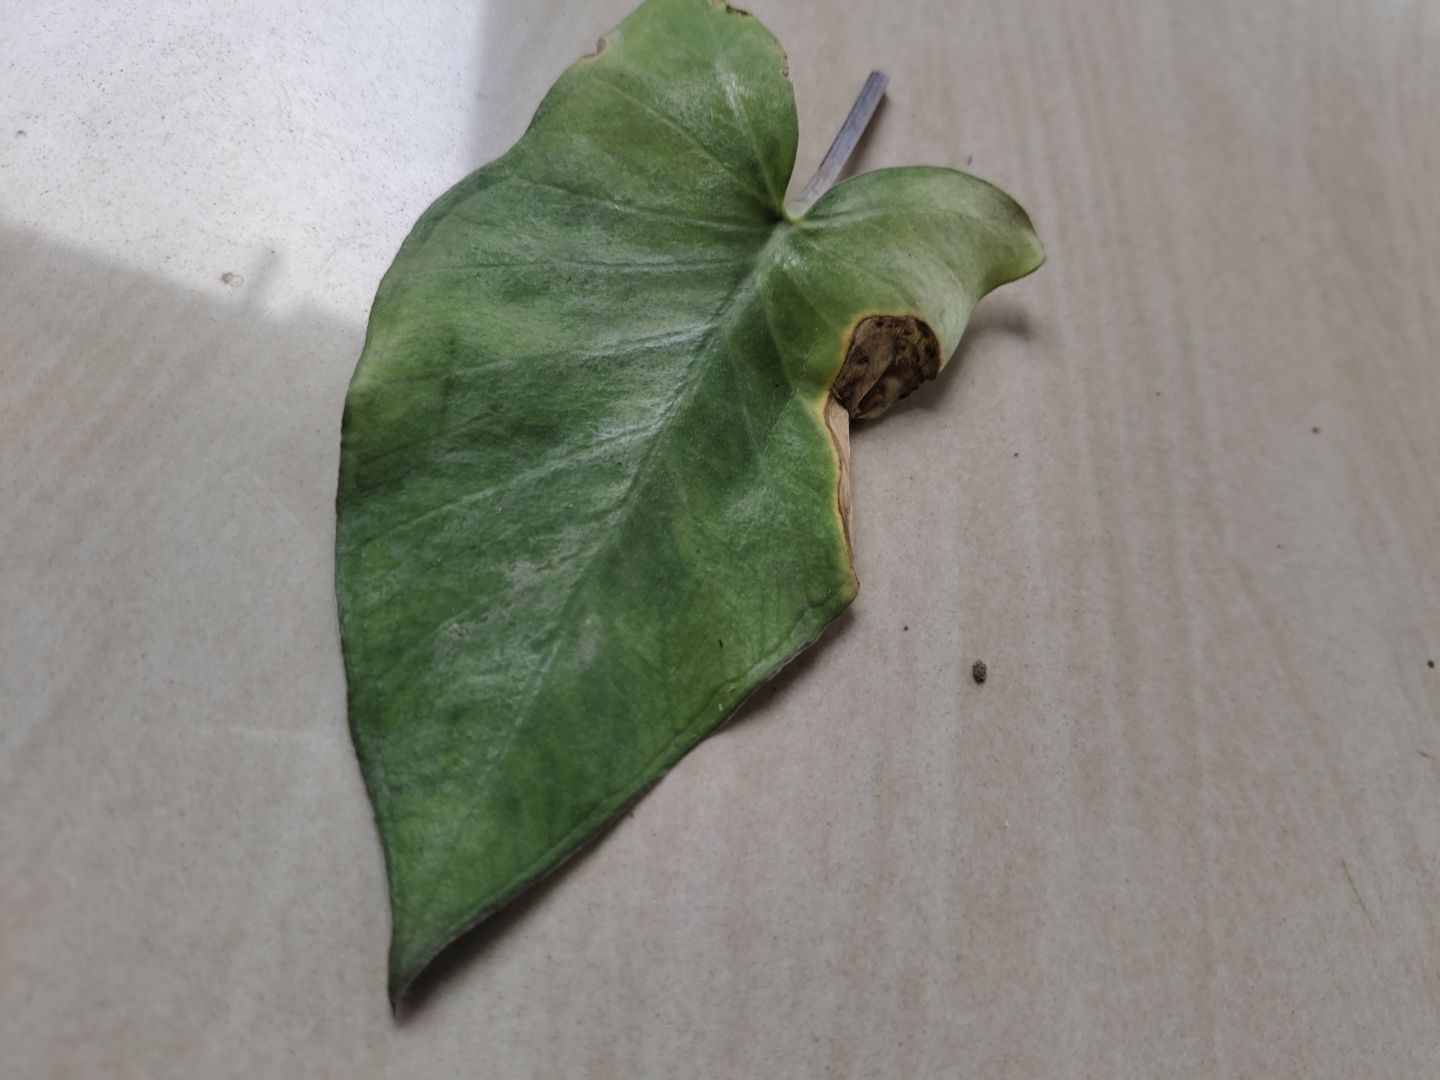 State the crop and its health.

taro, leaf blight
